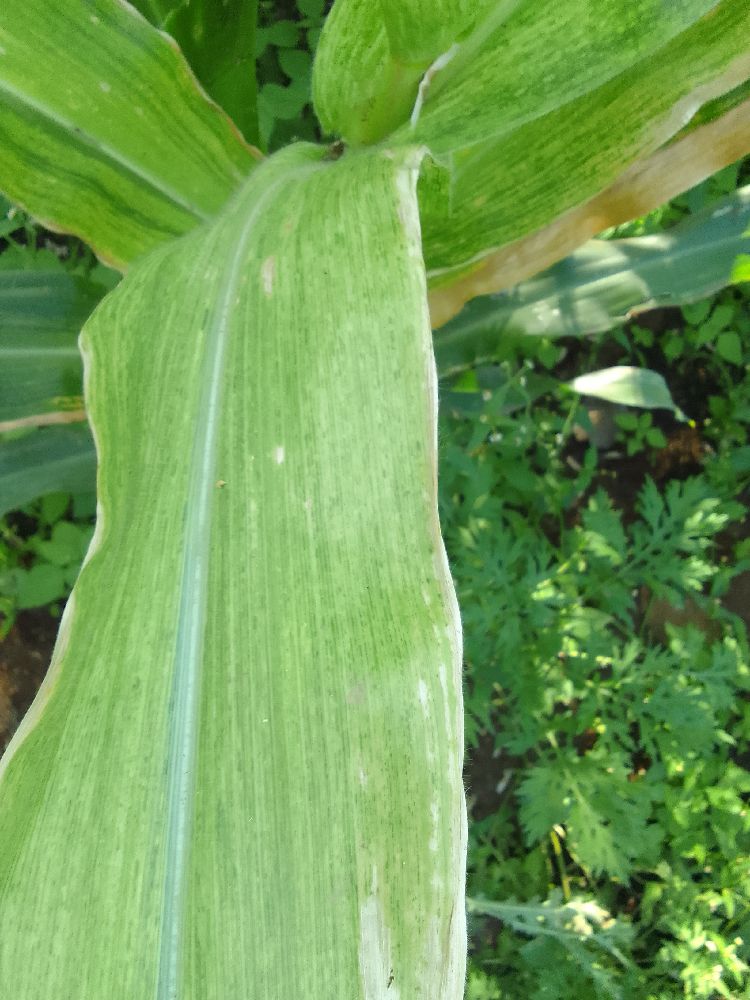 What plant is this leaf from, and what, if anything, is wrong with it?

maize, maize lethal necrosis
